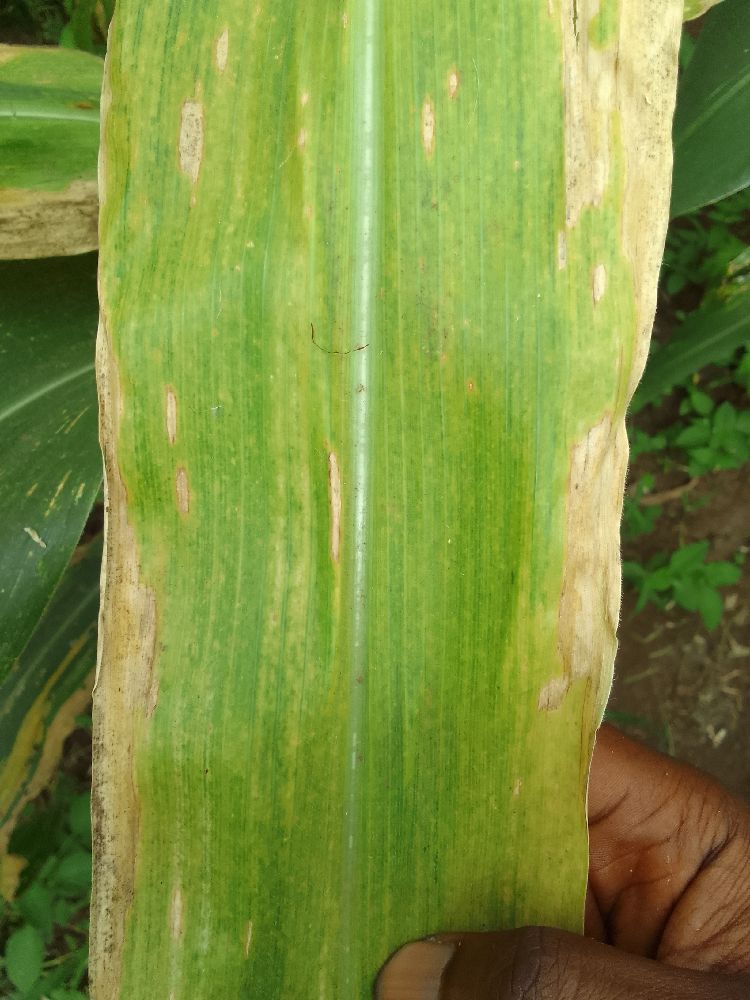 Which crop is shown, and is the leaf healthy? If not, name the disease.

maize, maize lethal necrosis
